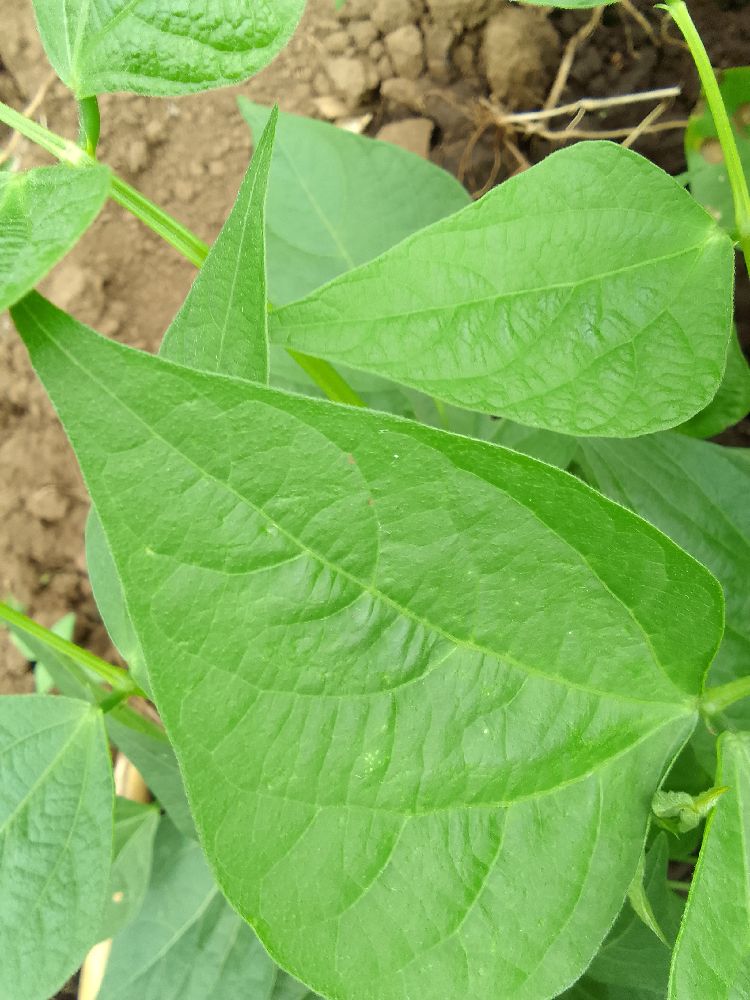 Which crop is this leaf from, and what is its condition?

common bean, healthy
